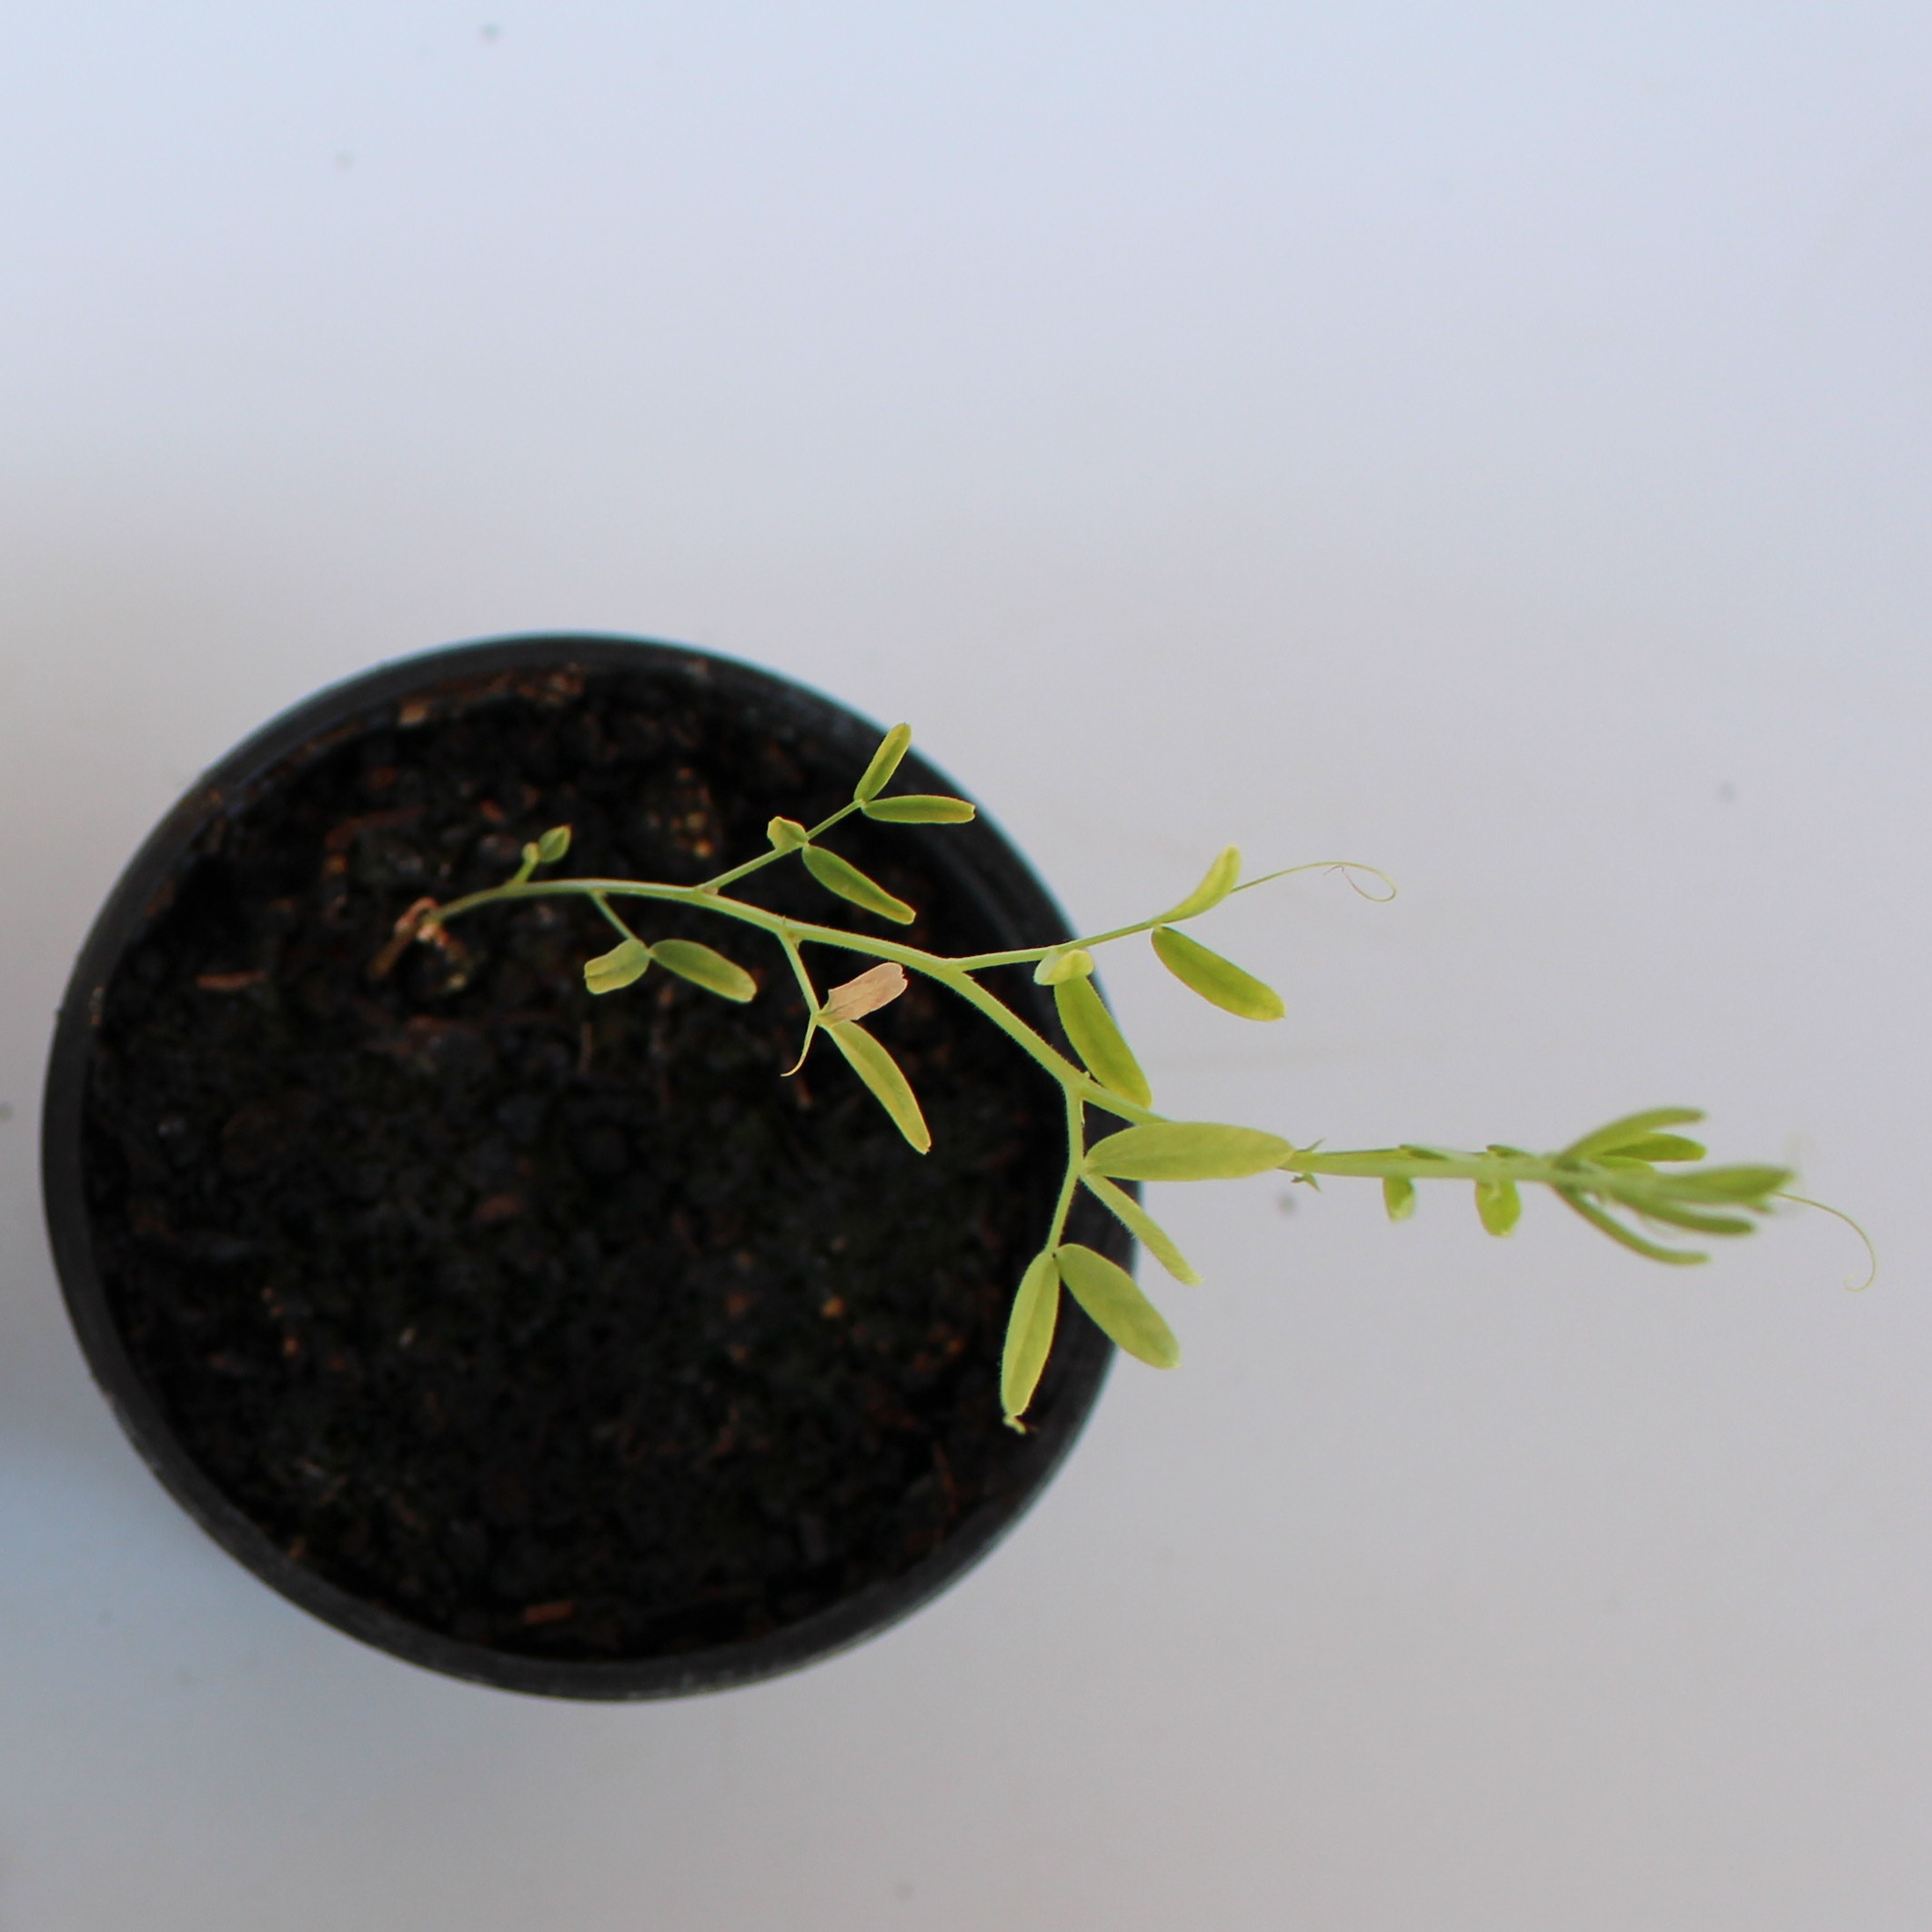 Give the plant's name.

Vicia sativa
